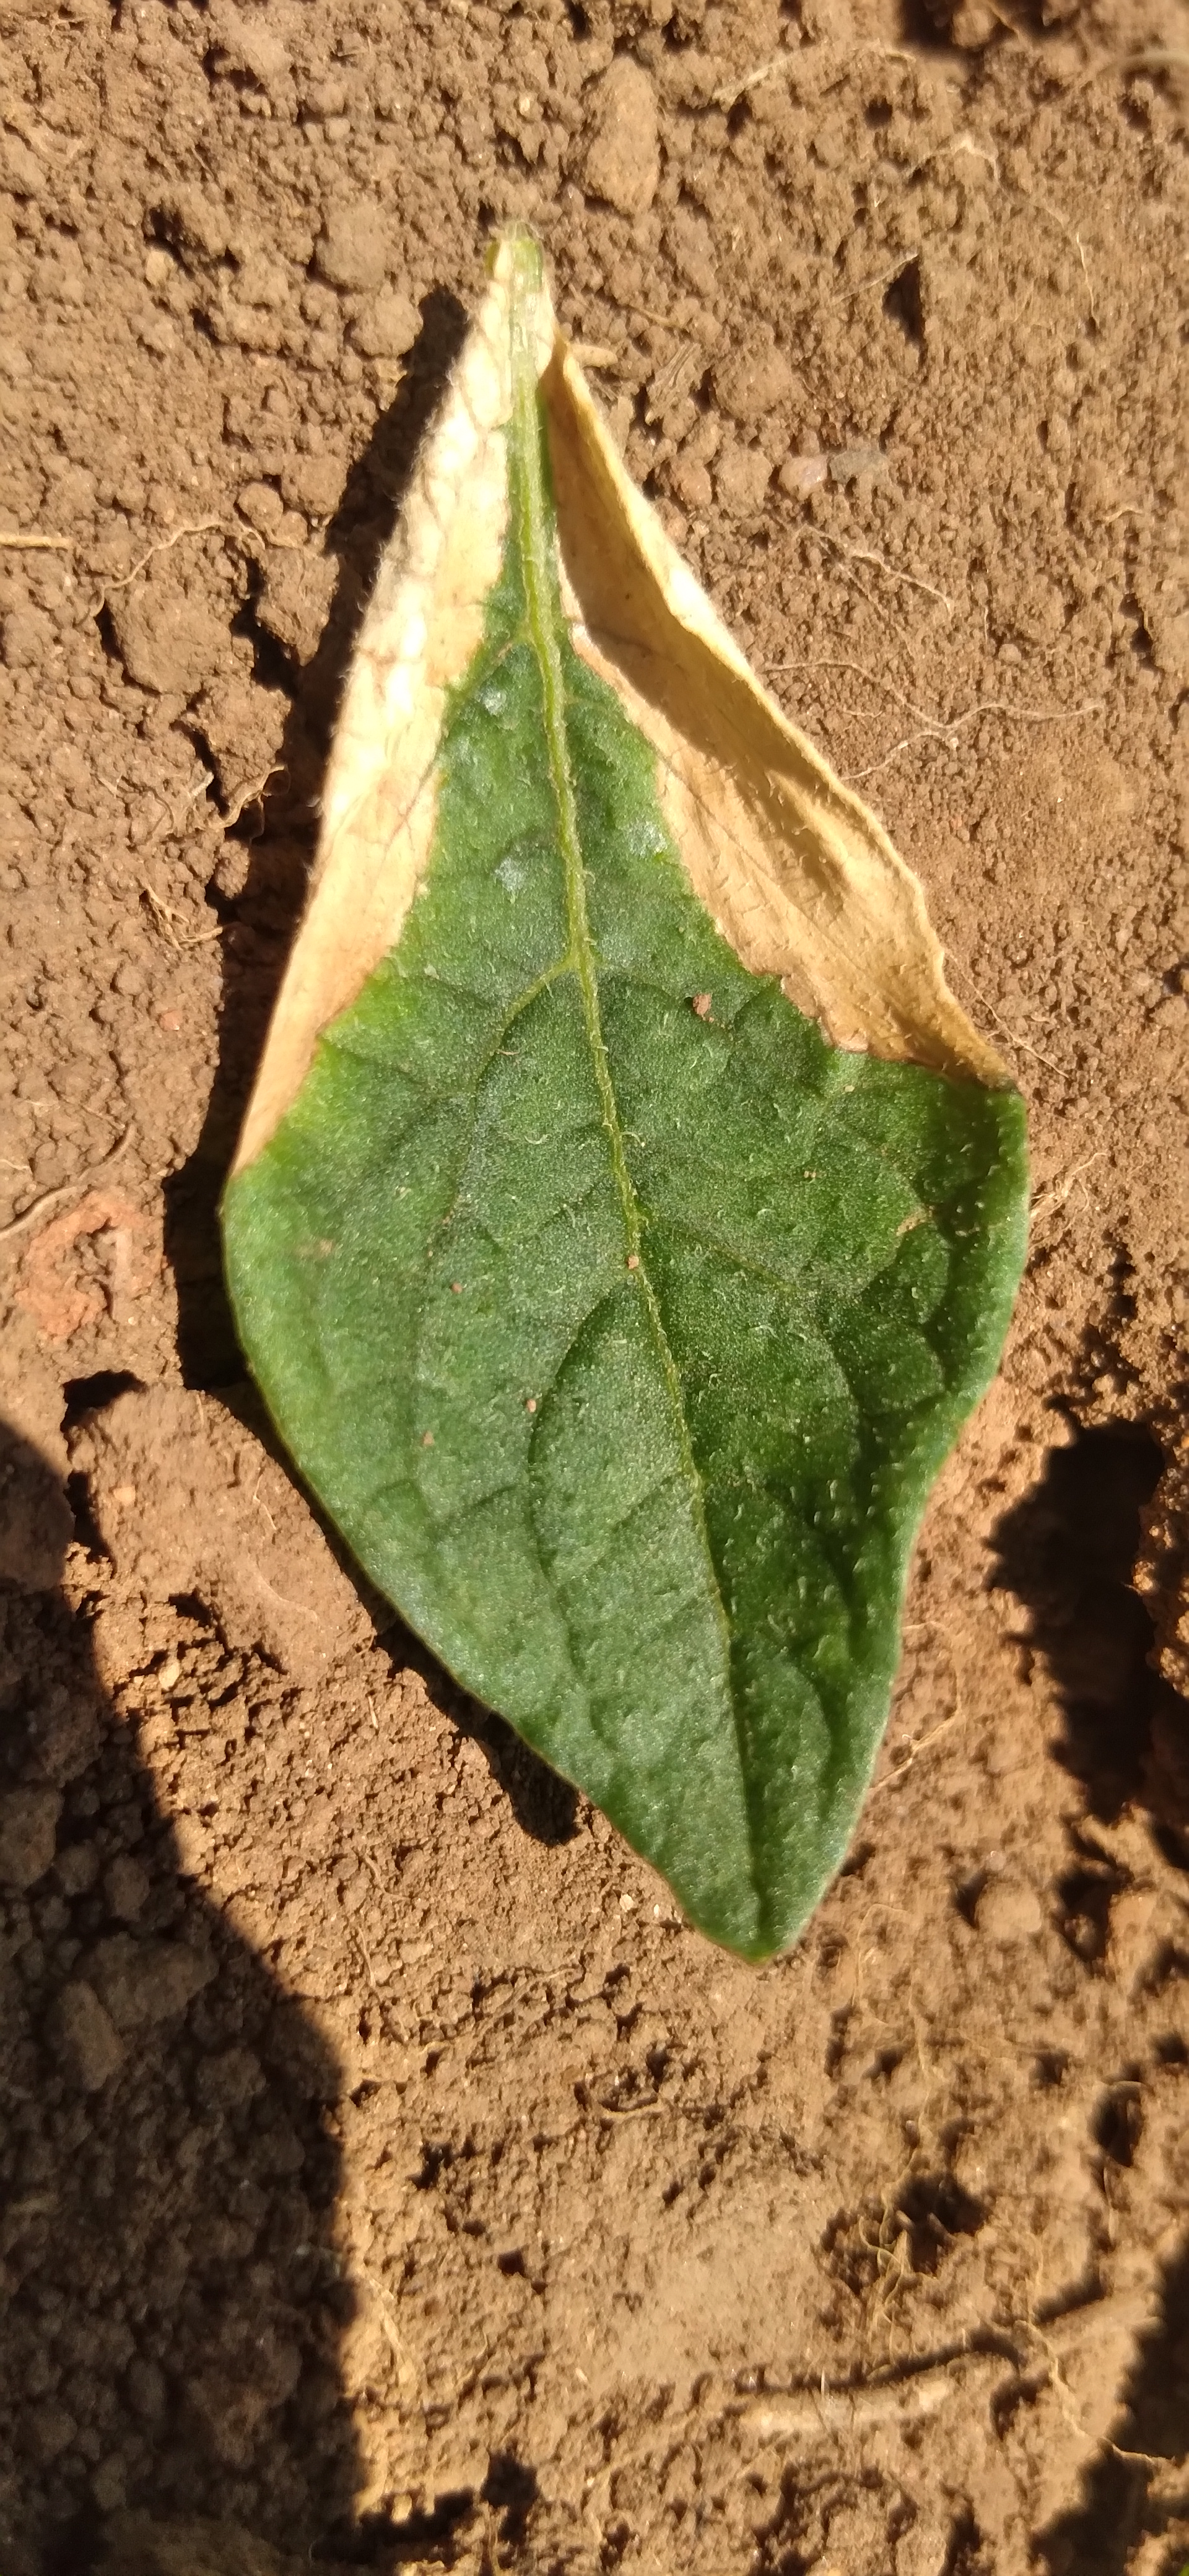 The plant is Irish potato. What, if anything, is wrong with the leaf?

early blight
